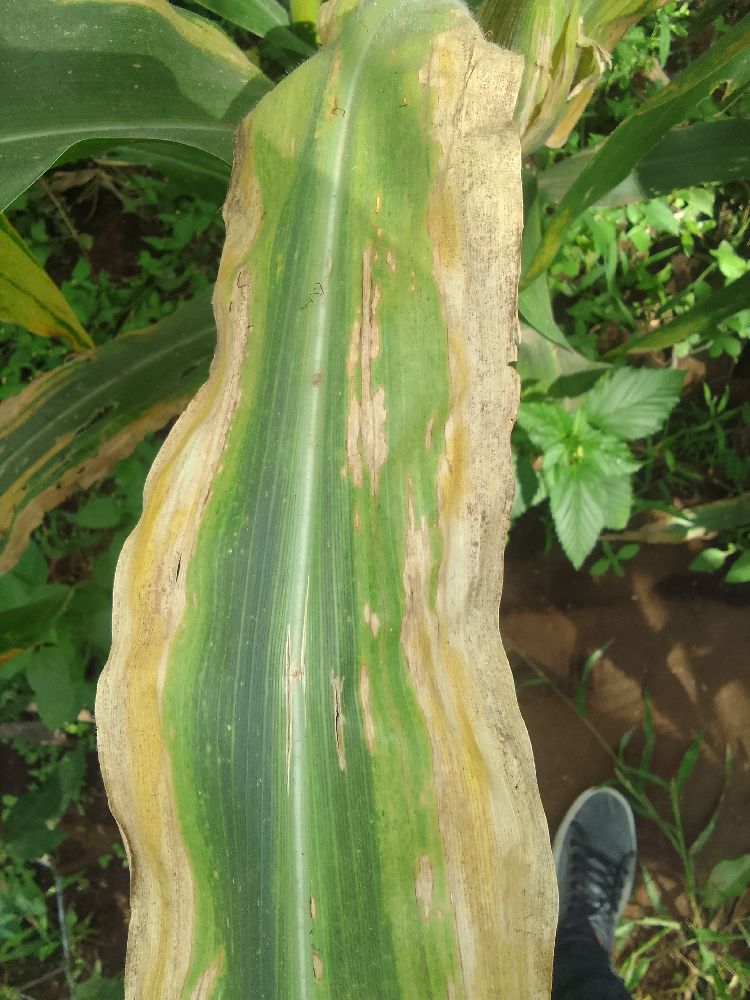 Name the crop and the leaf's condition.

maize, maize lethal necrosis
